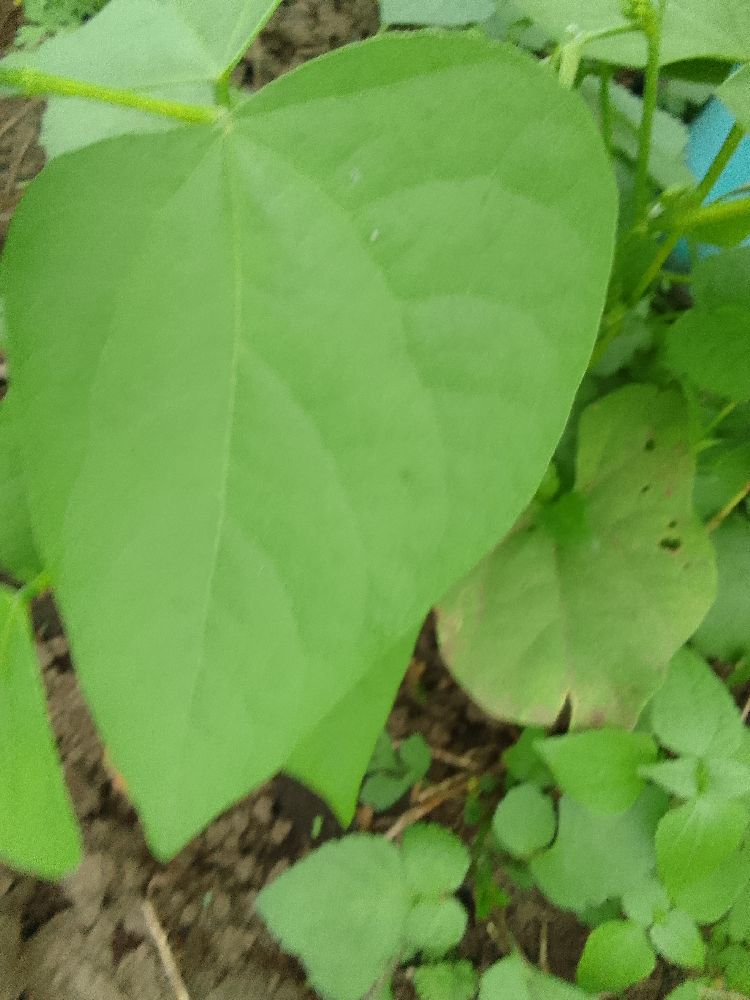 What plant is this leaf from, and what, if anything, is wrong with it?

common bean, healthy
